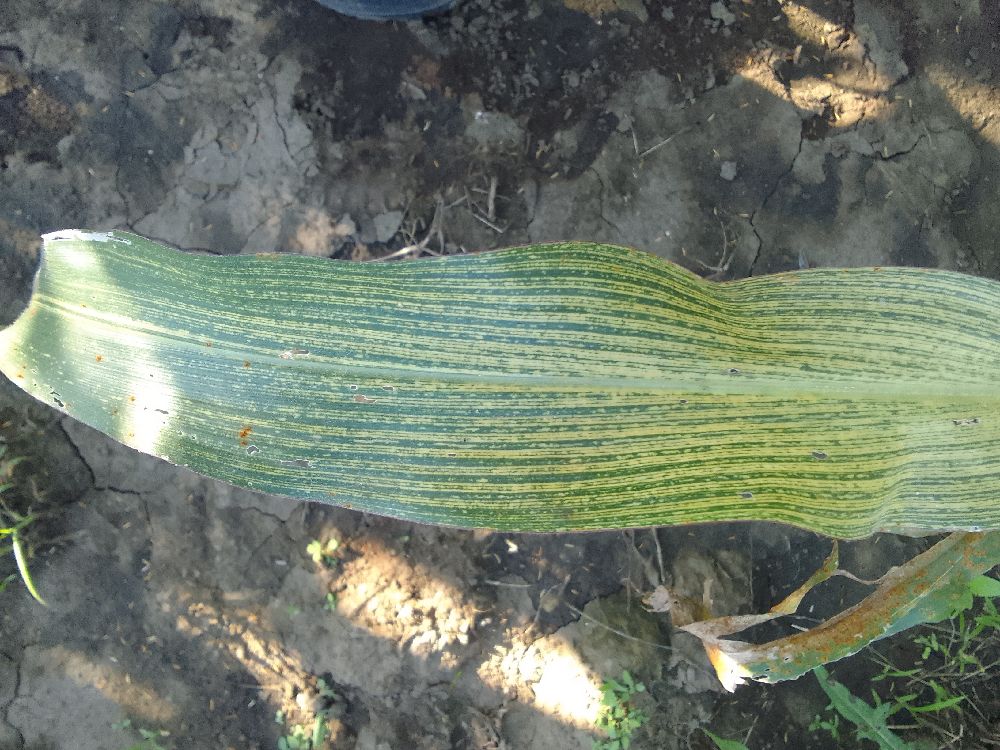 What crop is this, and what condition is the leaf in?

maize, maize streak virus
